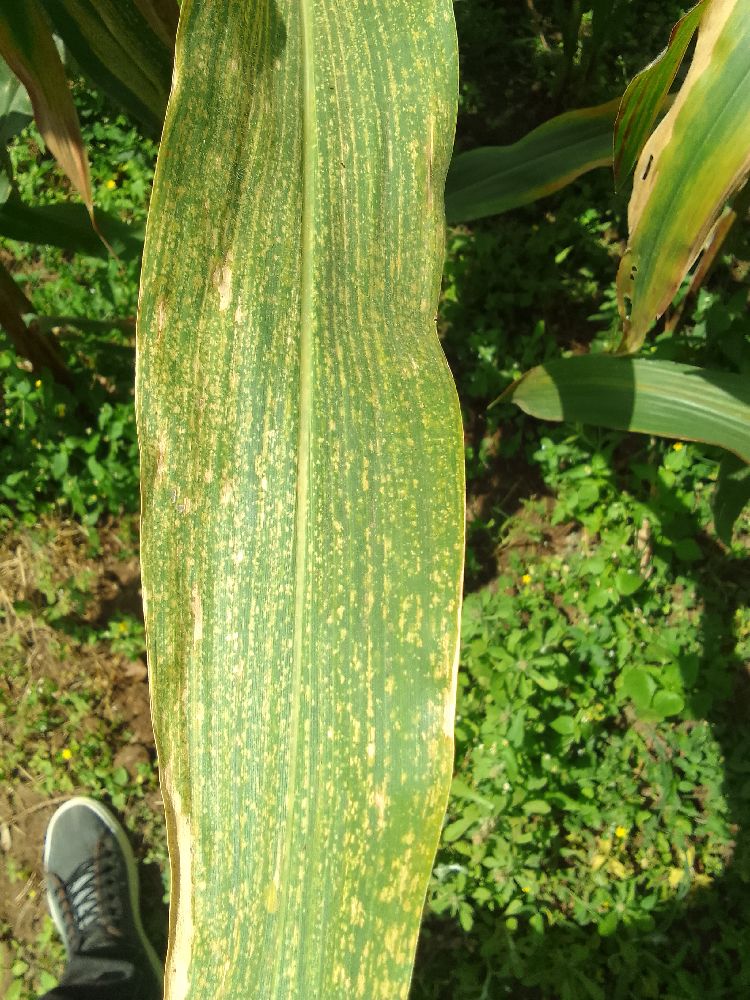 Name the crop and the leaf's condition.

maize, maize streak virus
